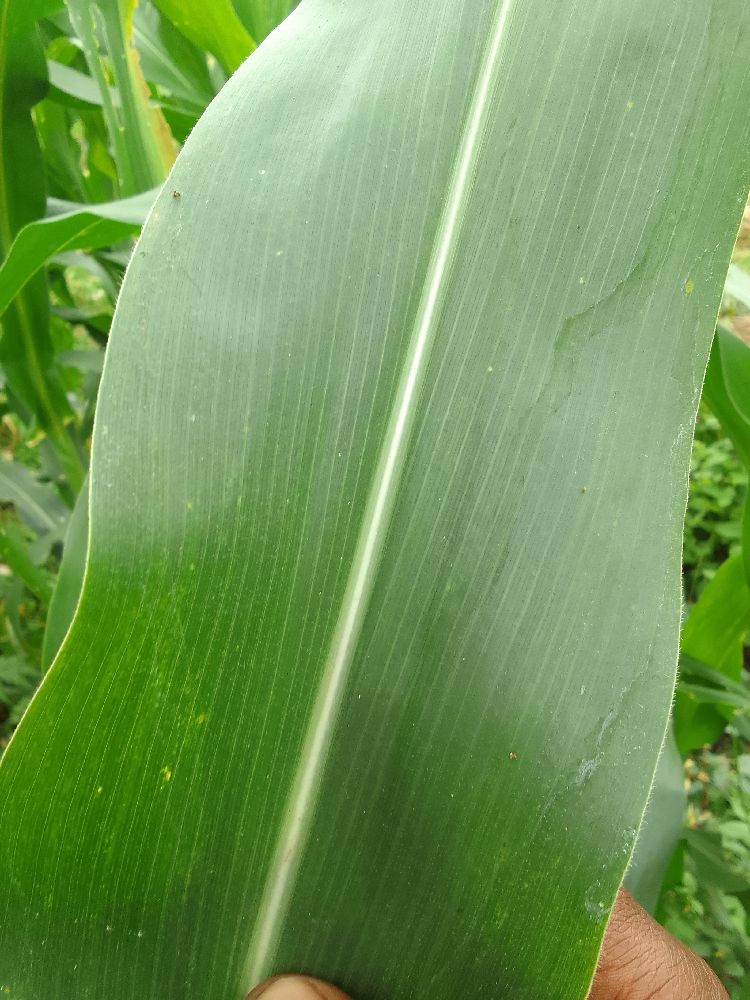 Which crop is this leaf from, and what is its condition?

maize, healthy
